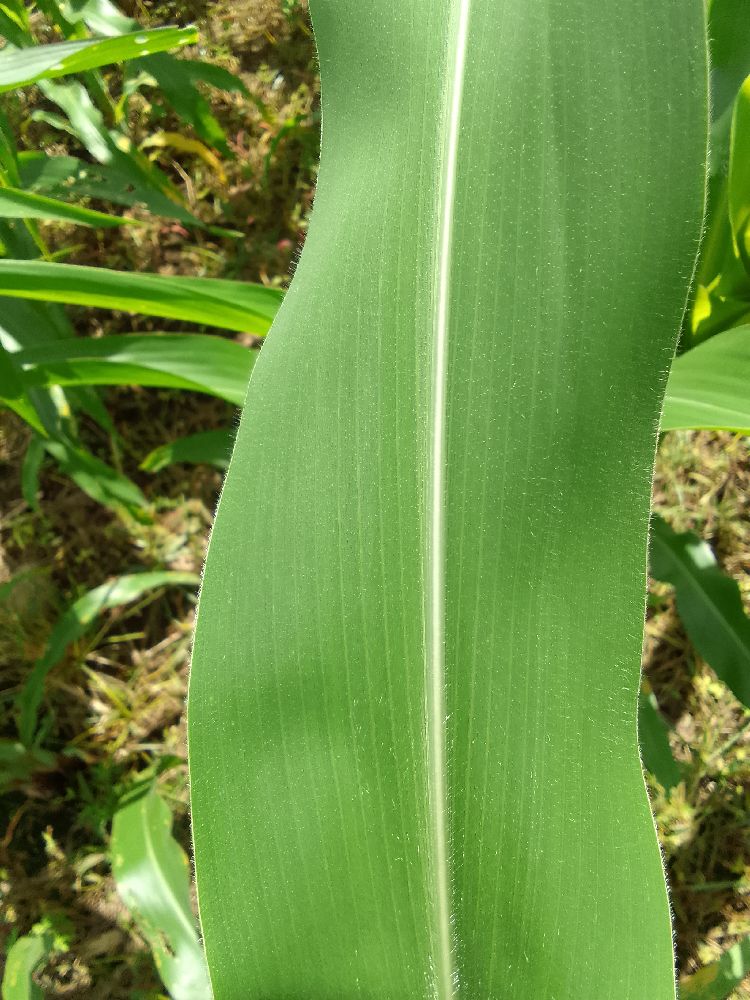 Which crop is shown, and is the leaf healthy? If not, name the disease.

maize, healthy
